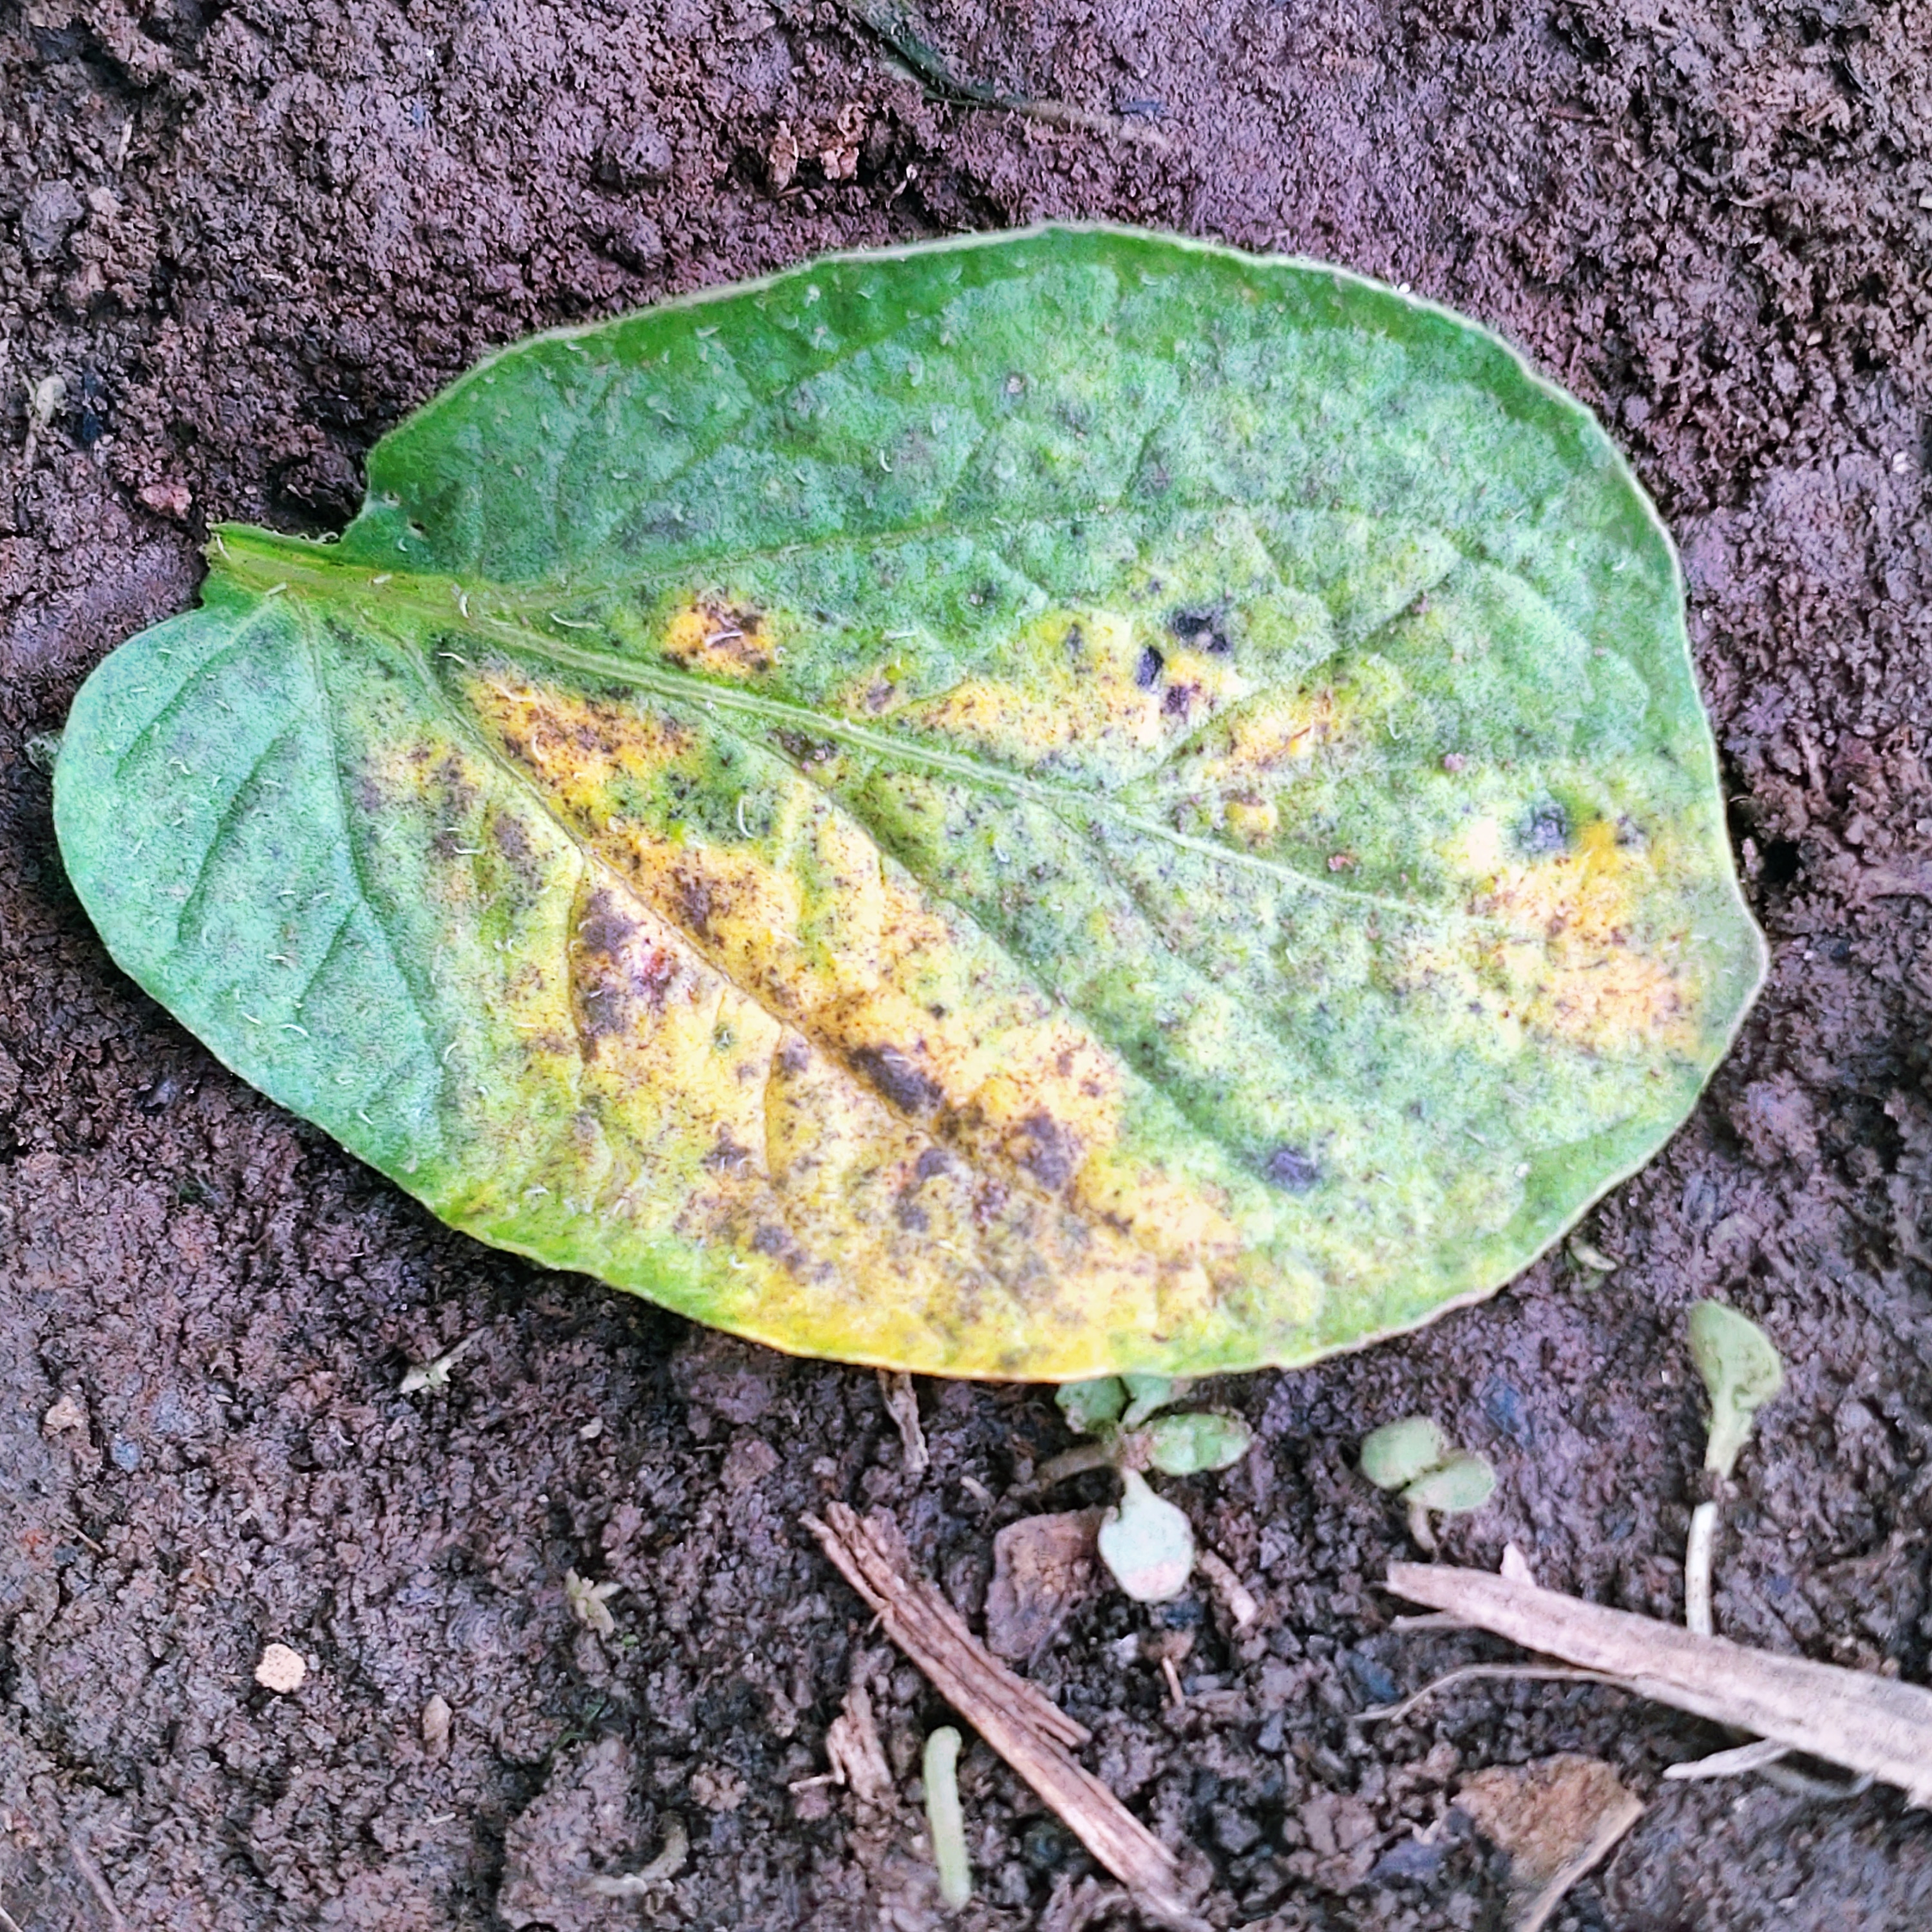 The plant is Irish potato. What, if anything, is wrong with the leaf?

late blight
